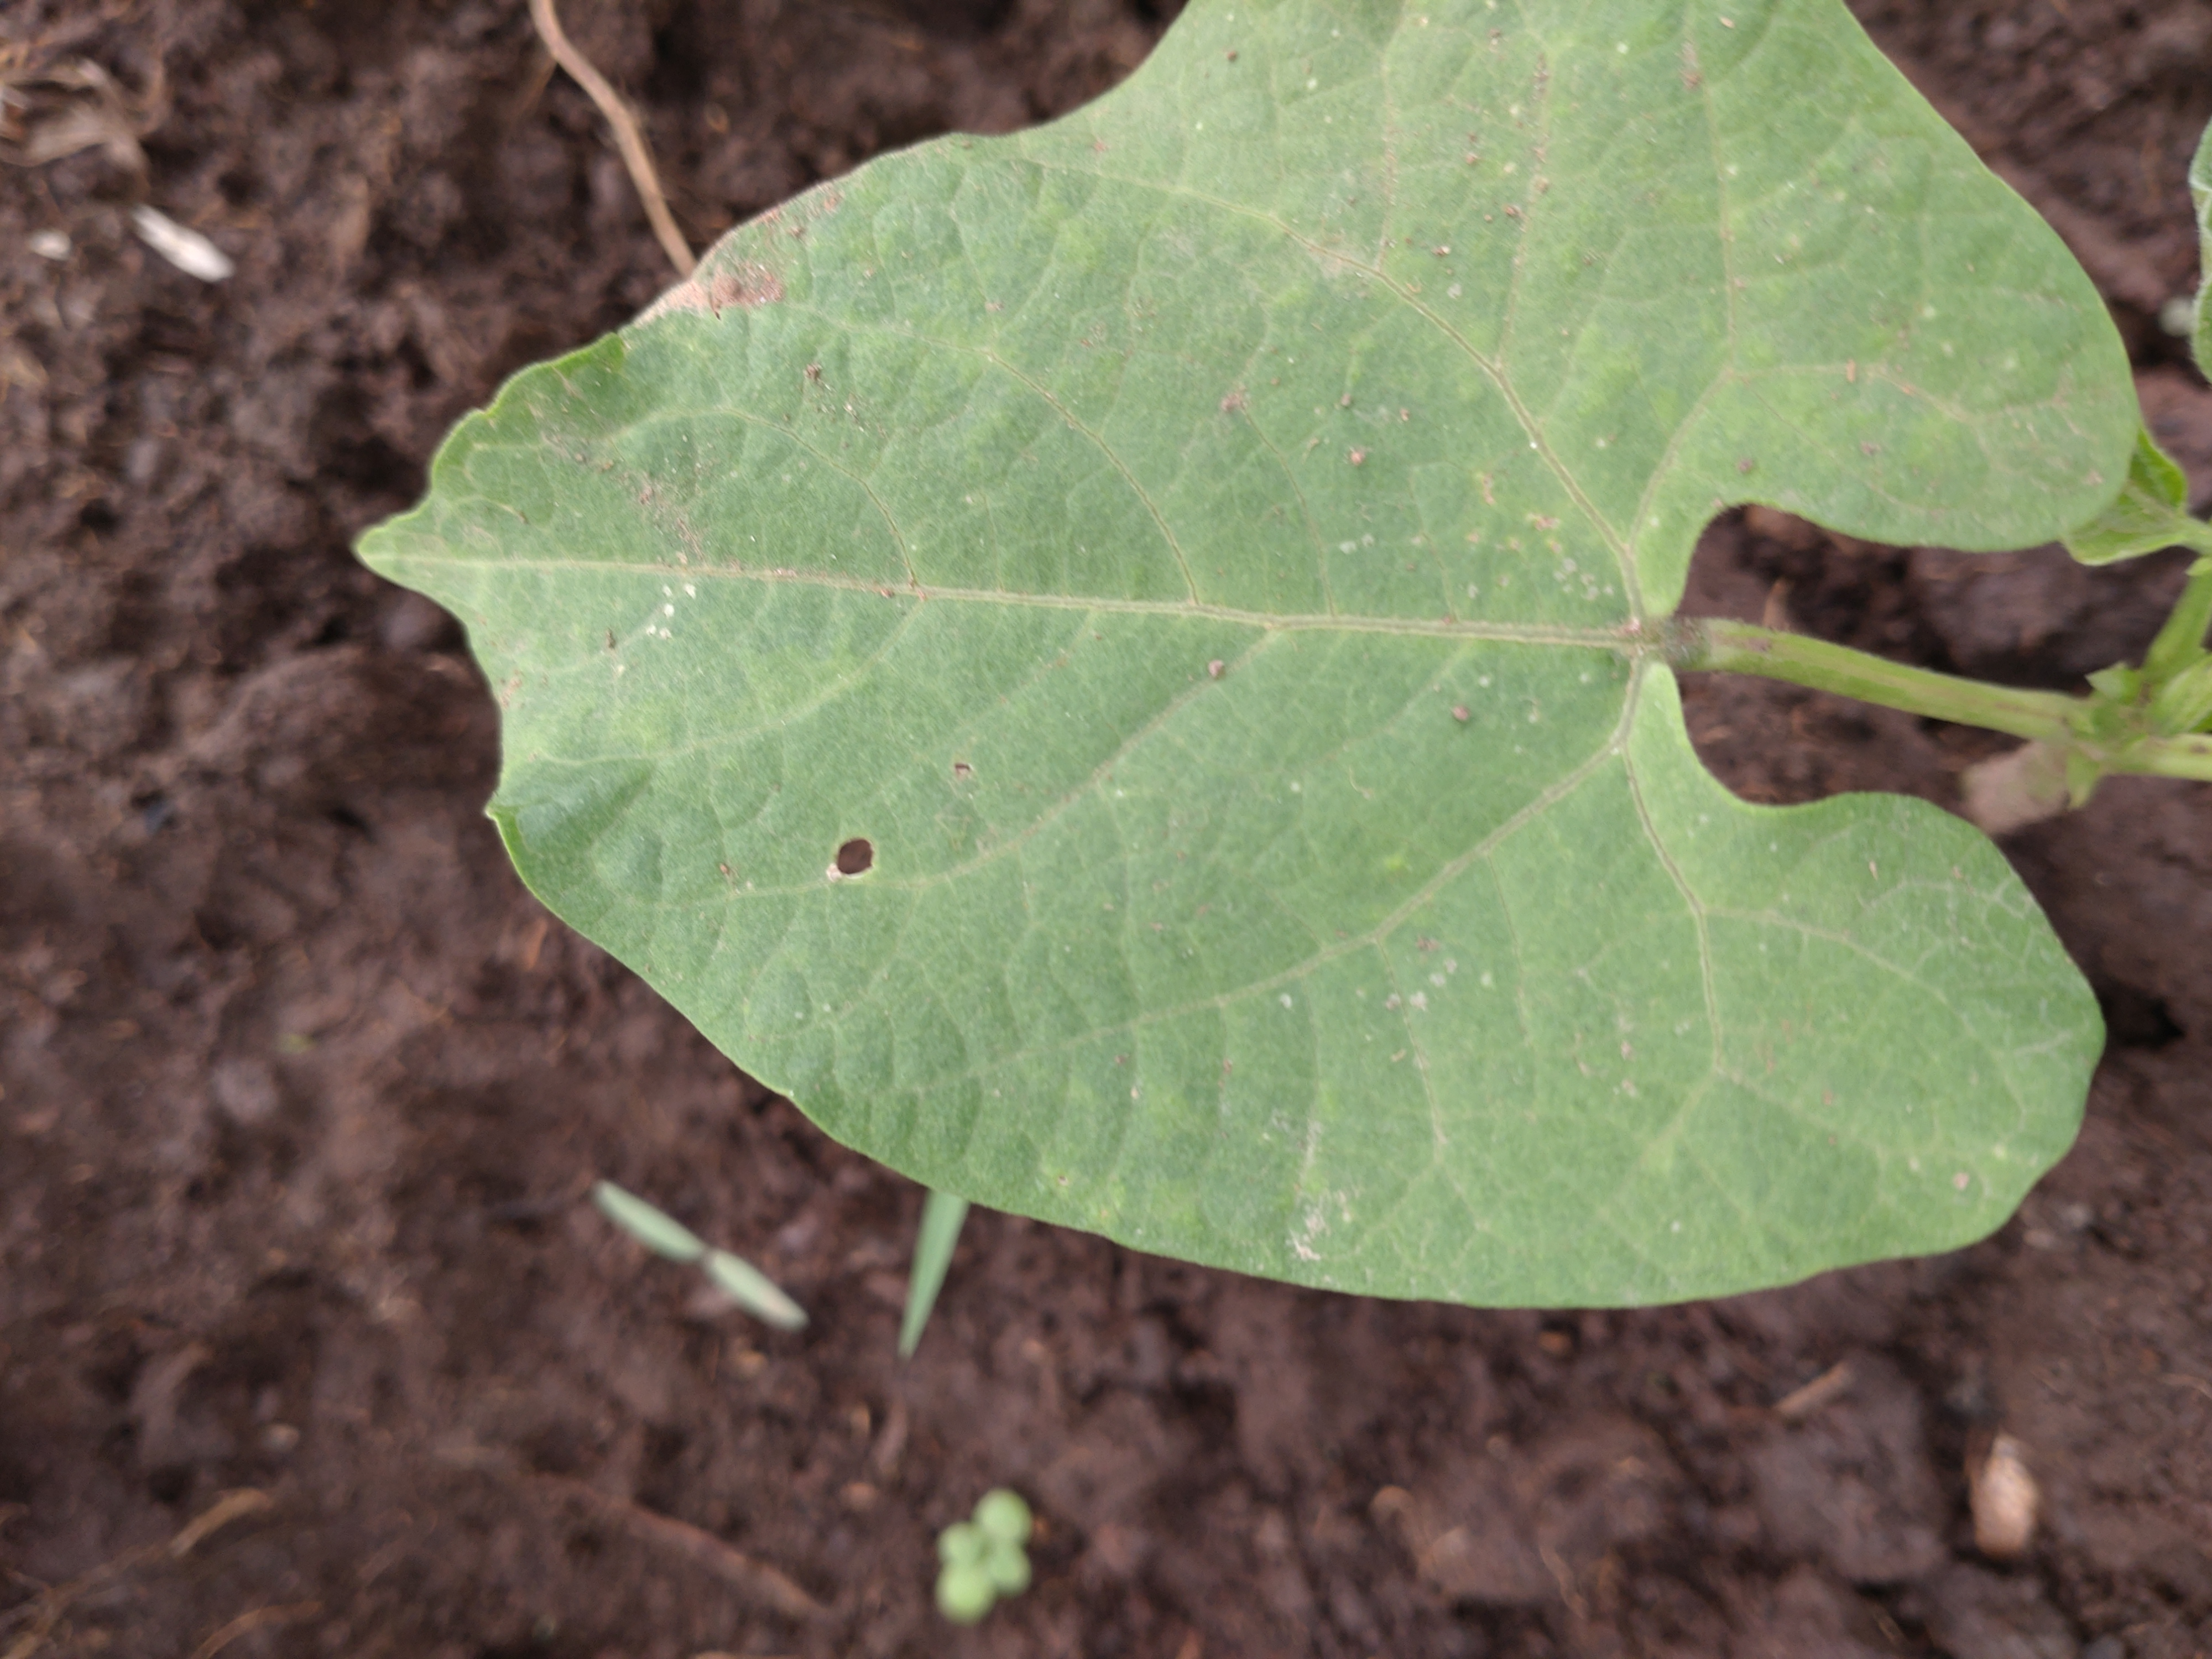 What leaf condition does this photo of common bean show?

healthy
